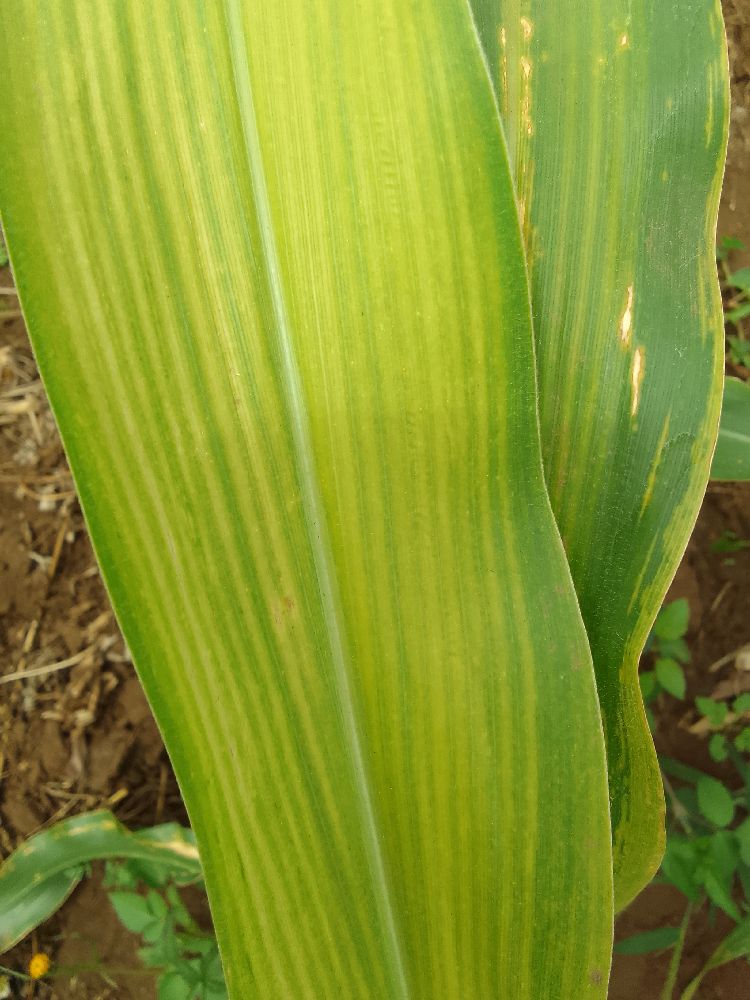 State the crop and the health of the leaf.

maize, maize lethal necrosis
